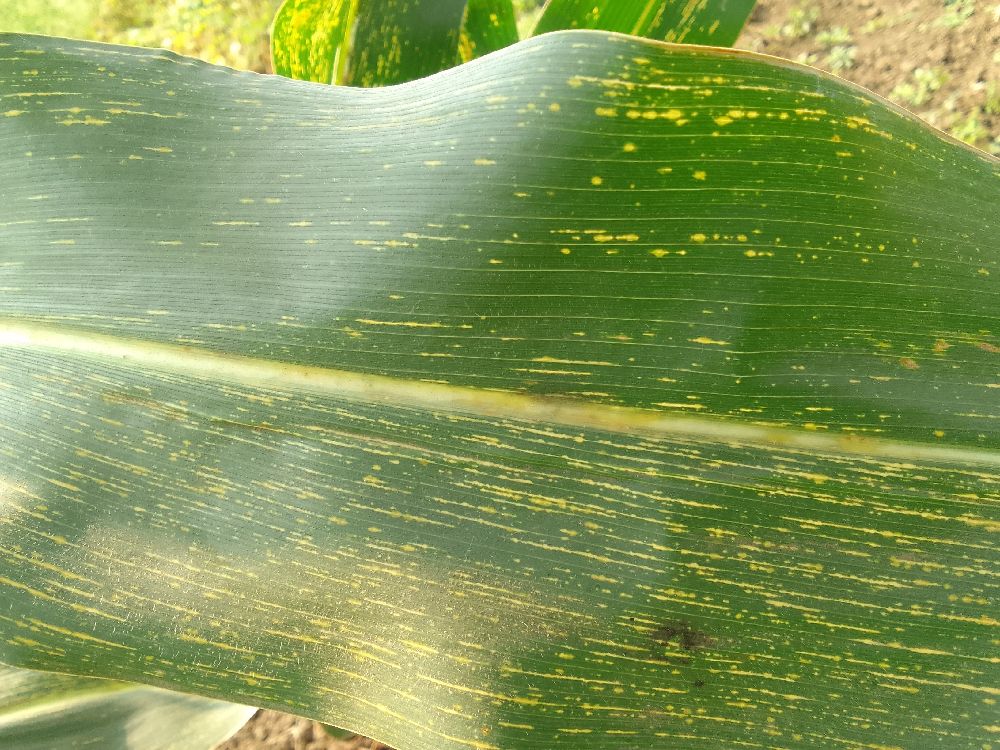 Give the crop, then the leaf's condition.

maize, maize streak virus
